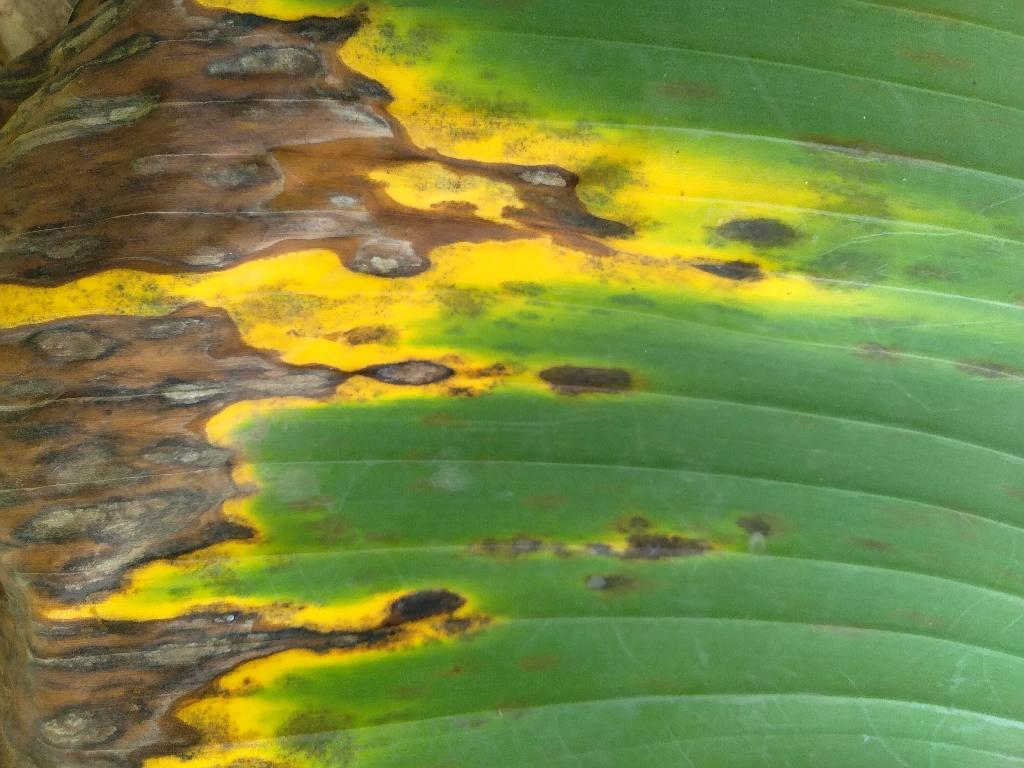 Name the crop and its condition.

banana, black sigatoka
